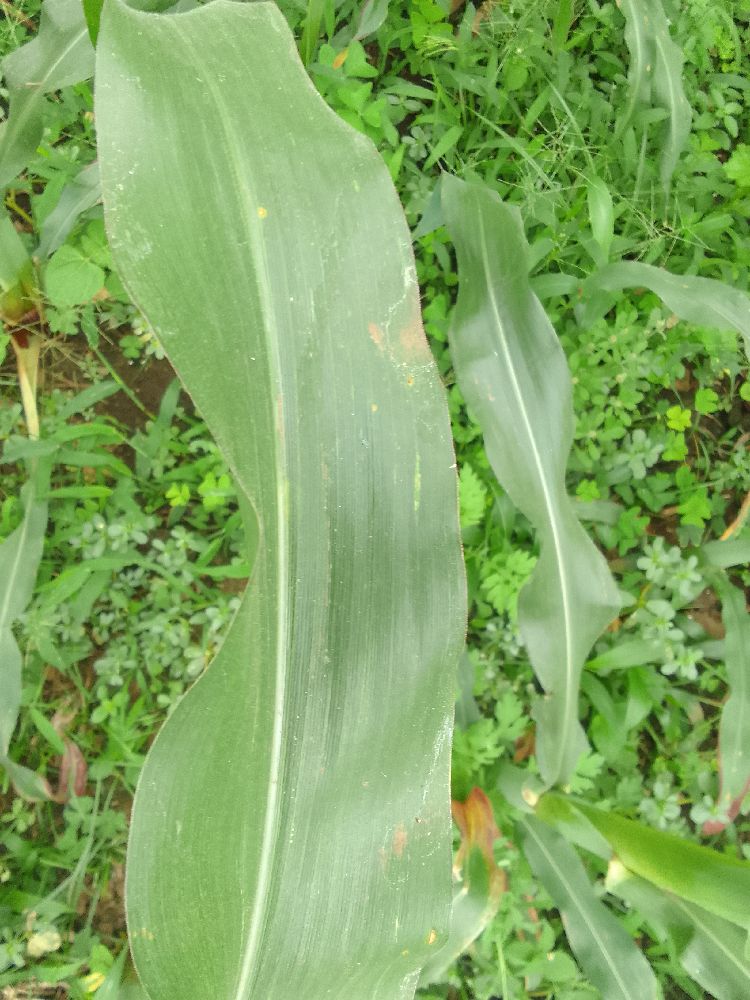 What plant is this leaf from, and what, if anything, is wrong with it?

maize, healthy
